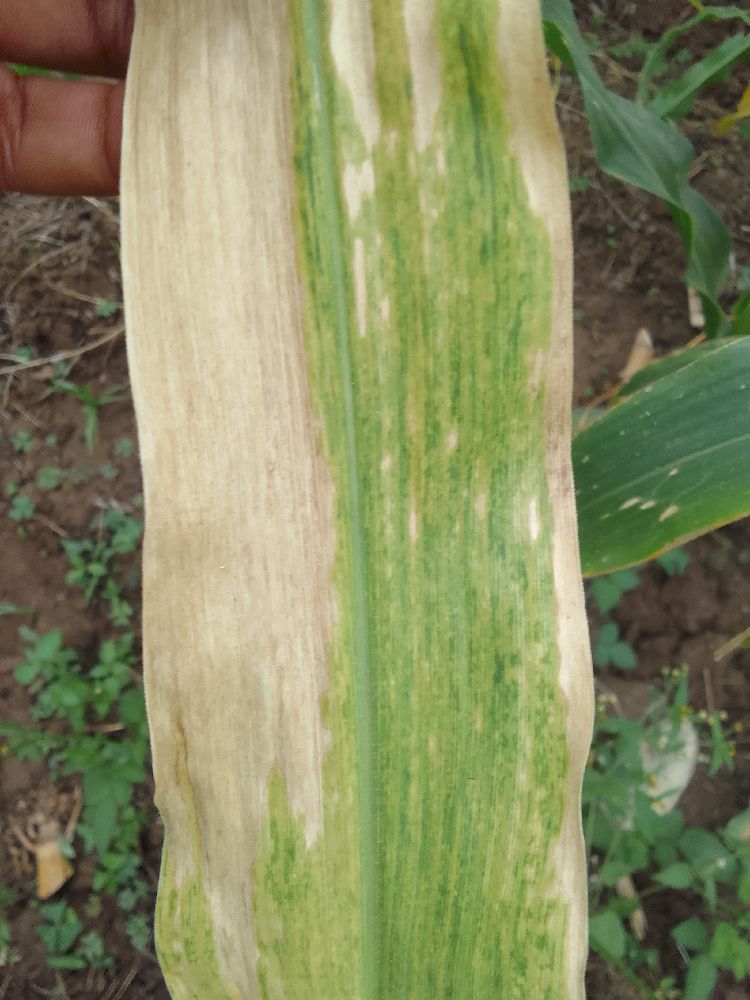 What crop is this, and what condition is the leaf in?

maize, maize lethal necrosis
